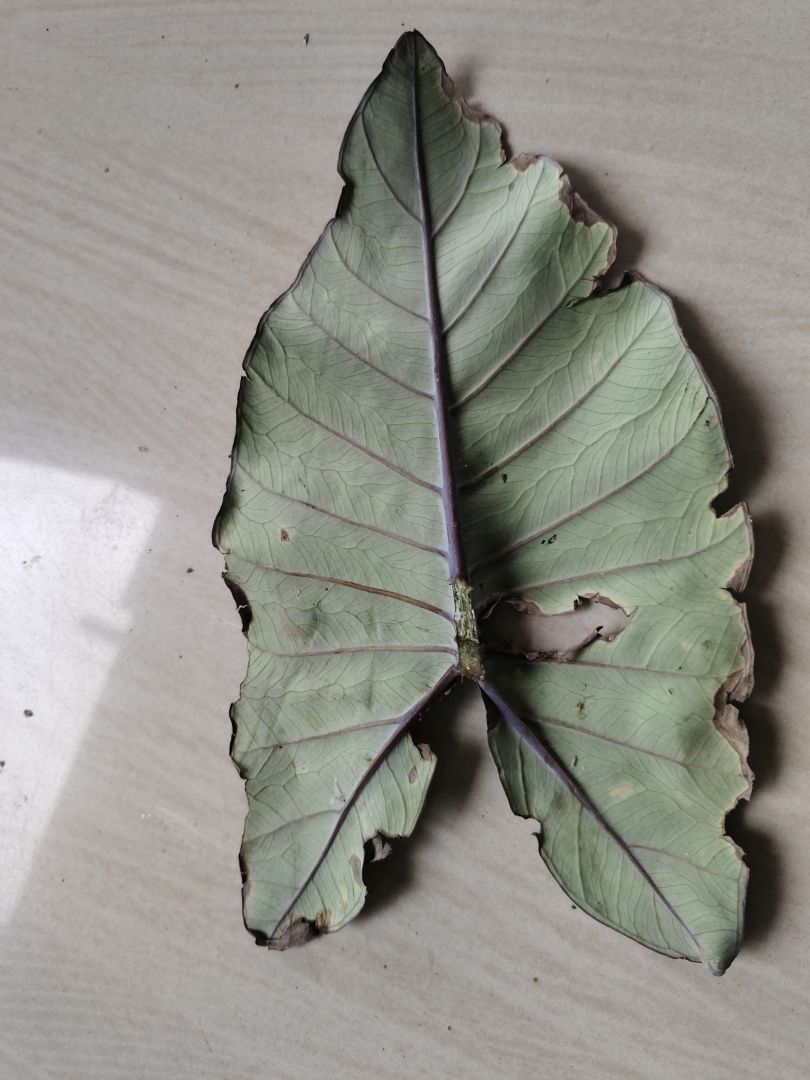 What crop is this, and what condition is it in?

taro, leaf blight
